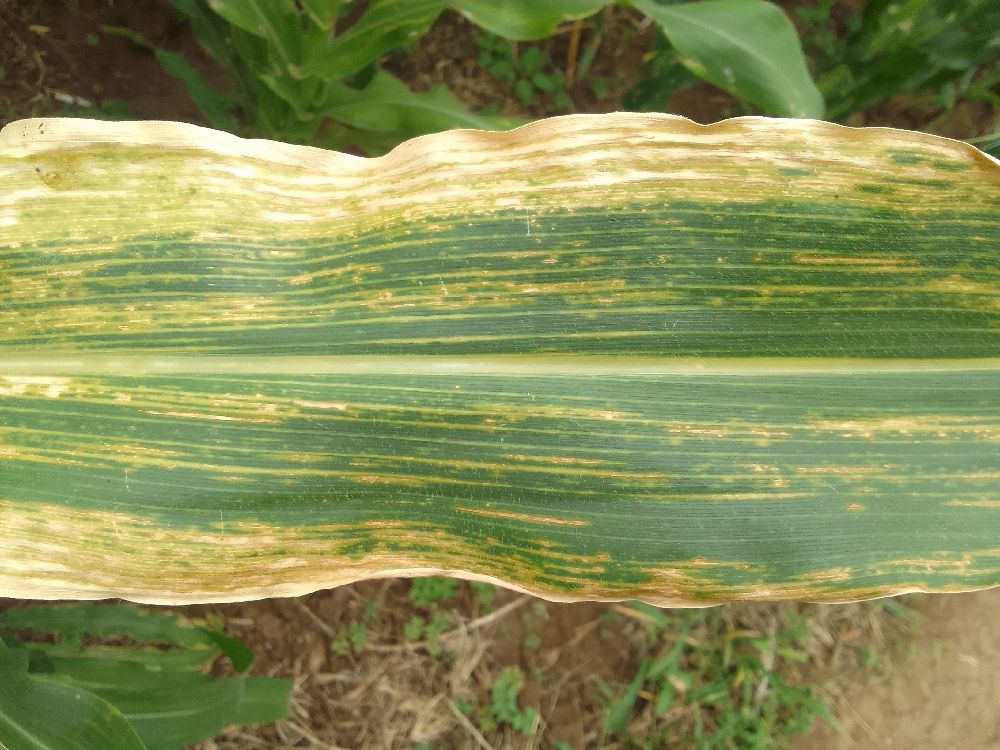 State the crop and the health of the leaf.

maize, maize lethal necrosis
